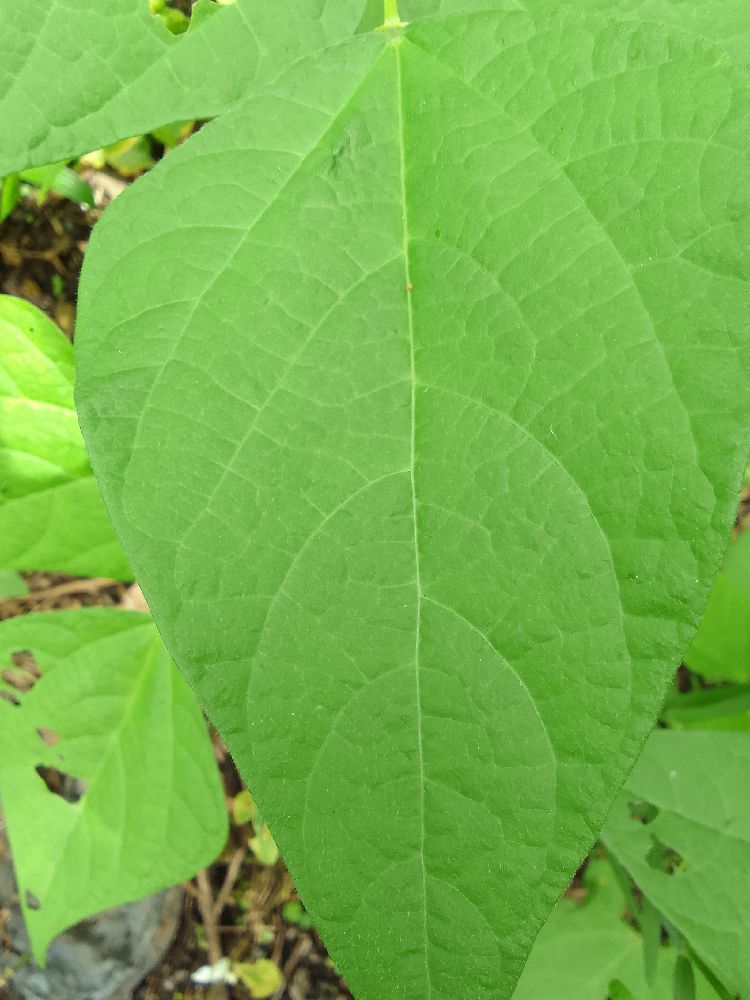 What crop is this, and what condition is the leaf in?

common bean, healthy
